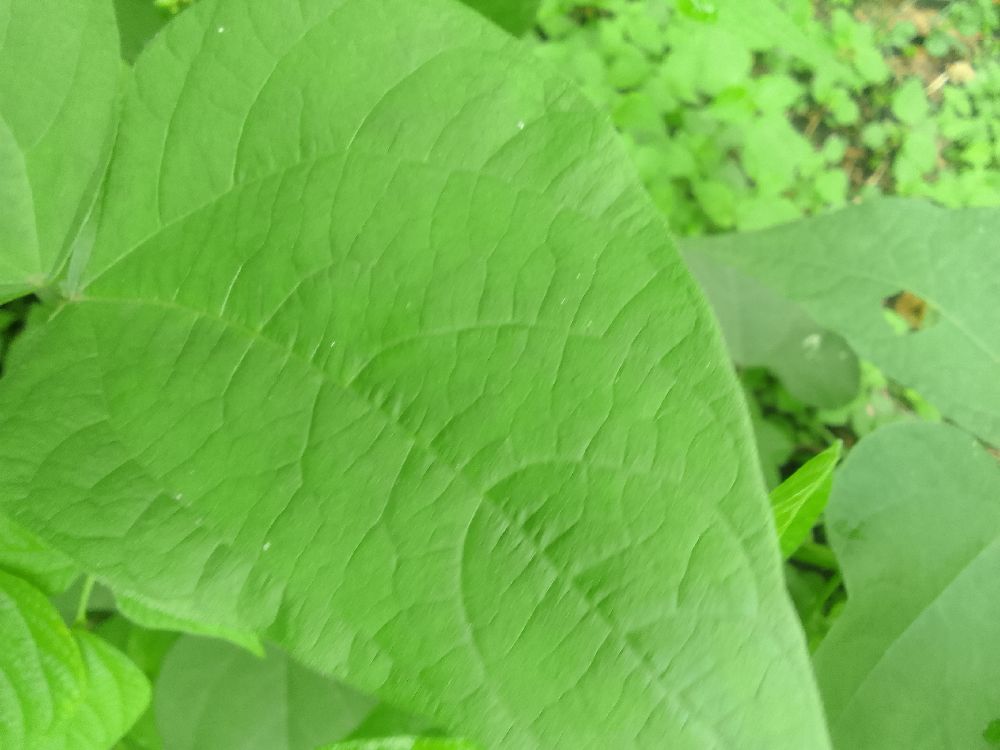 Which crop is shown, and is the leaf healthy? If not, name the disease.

common bean, healthy
